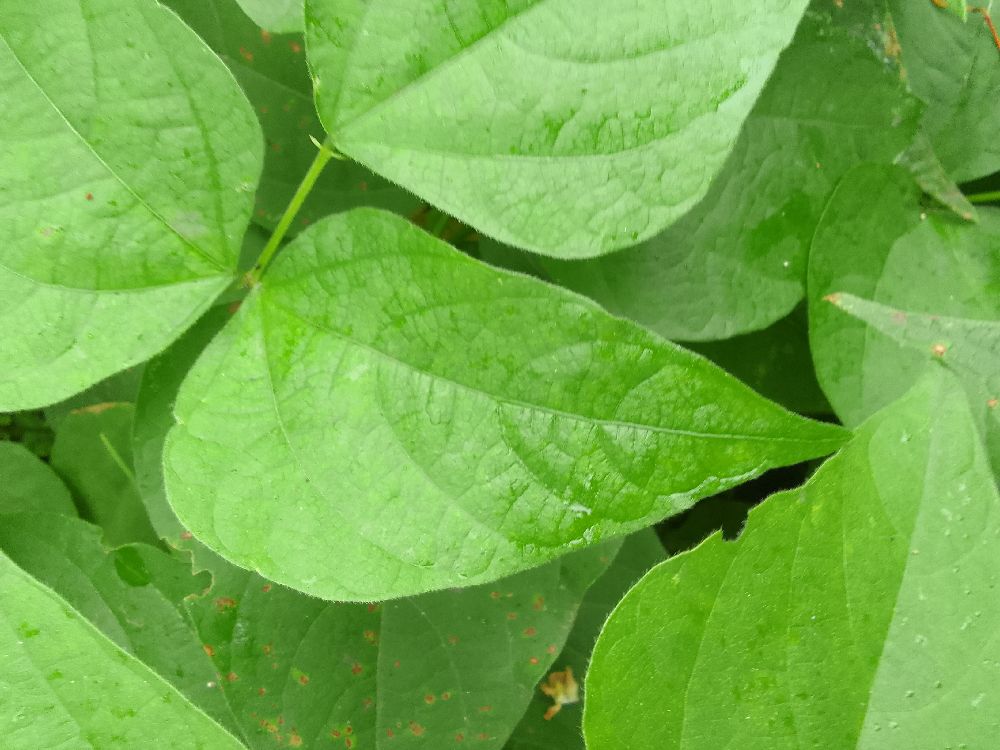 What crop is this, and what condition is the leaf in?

common bean, healthy
